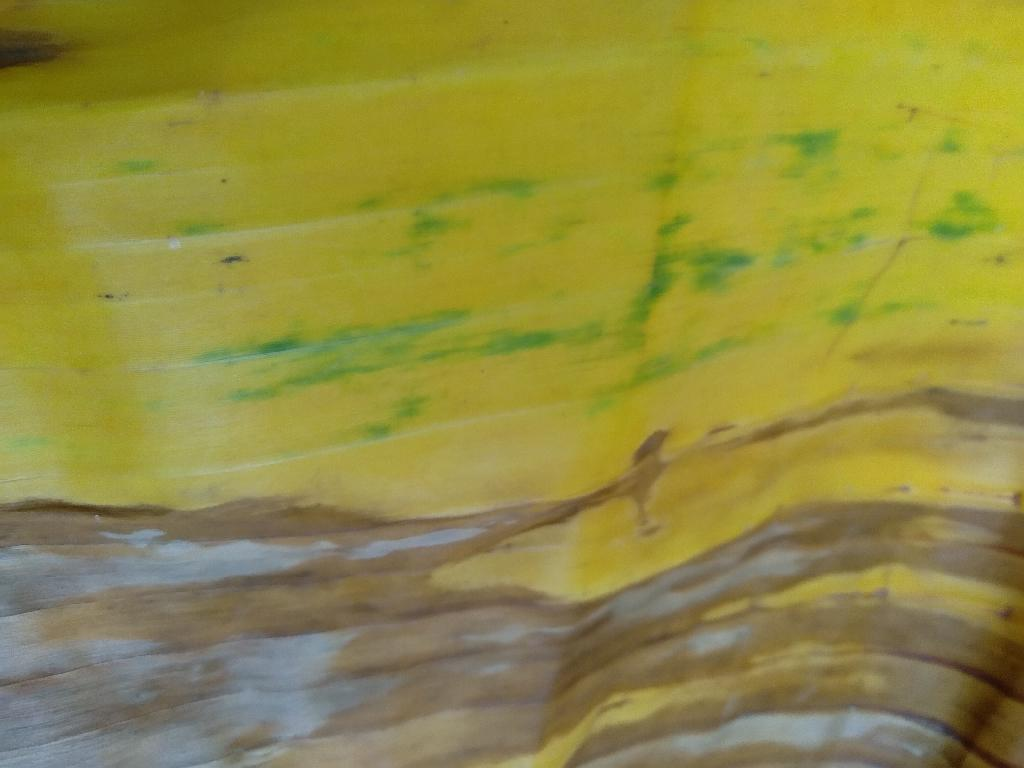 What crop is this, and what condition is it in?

banana, fusarium wilt race 1
